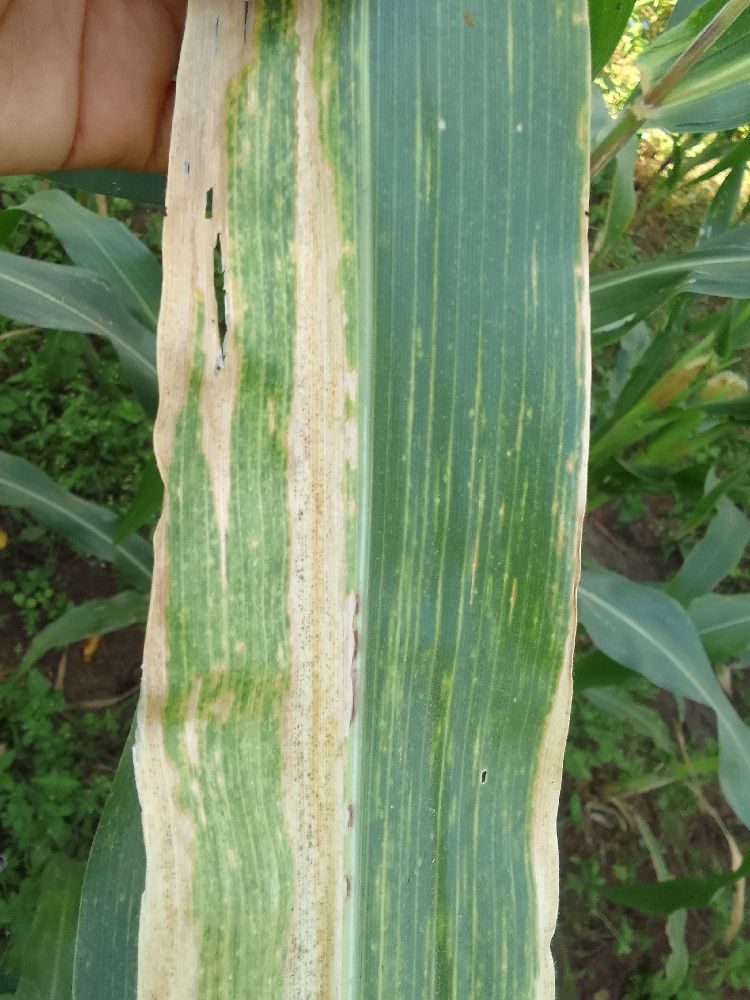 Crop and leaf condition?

maize, maize lethal necrosis
